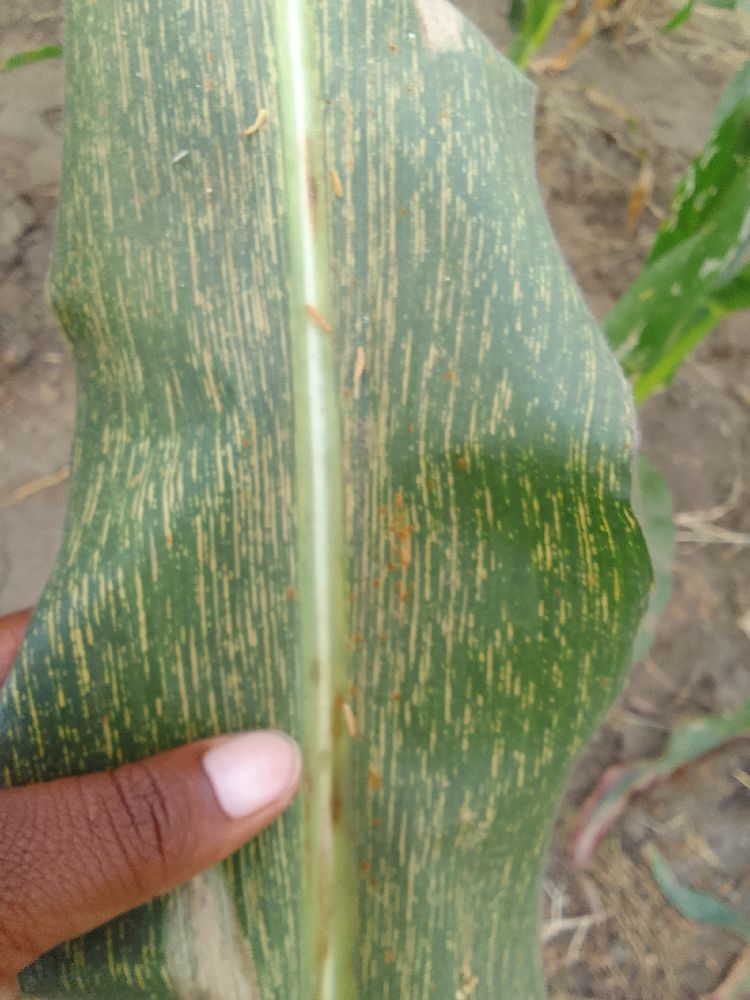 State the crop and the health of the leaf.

maize, maize streak virus
